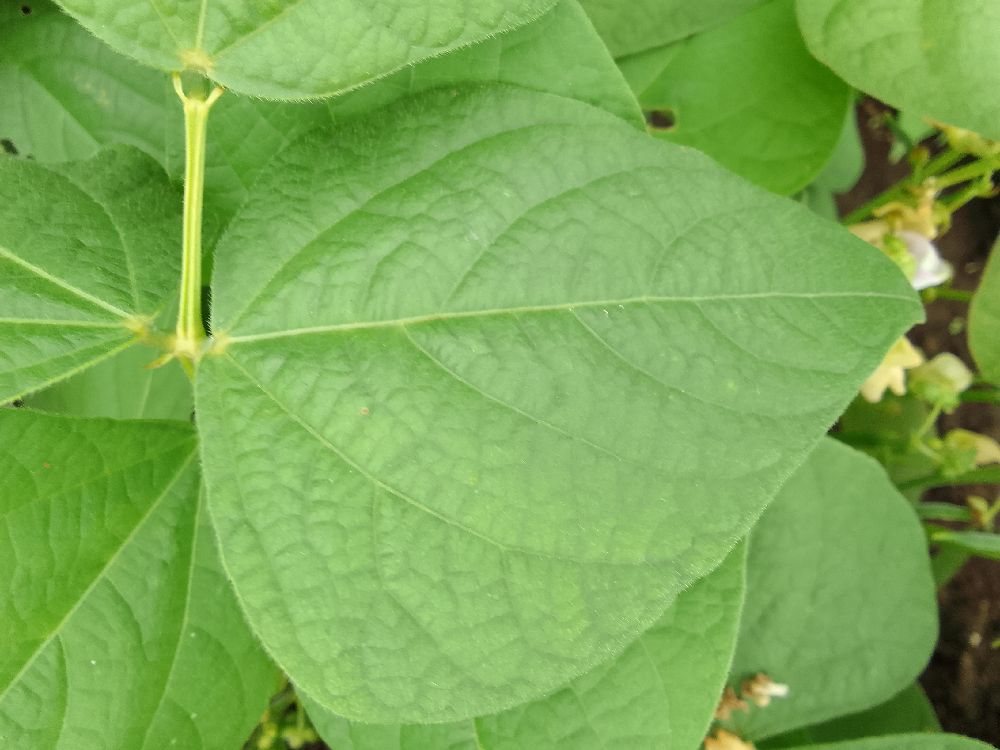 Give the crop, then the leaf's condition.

common bean, healthy
